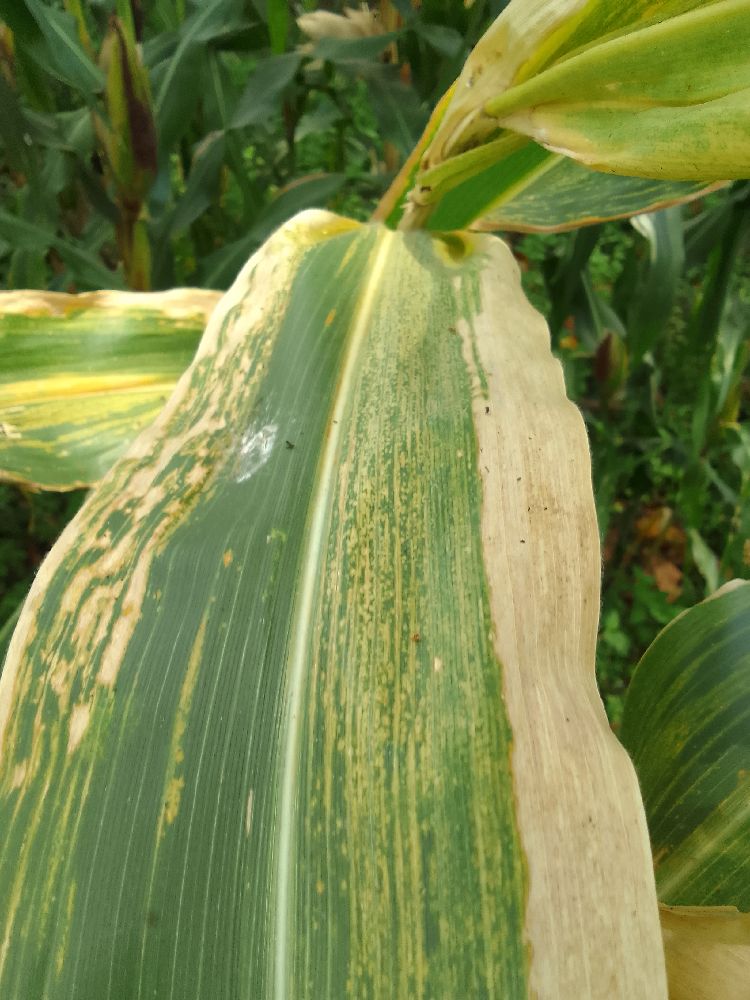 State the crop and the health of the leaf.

maize, maize lethal necrosis
